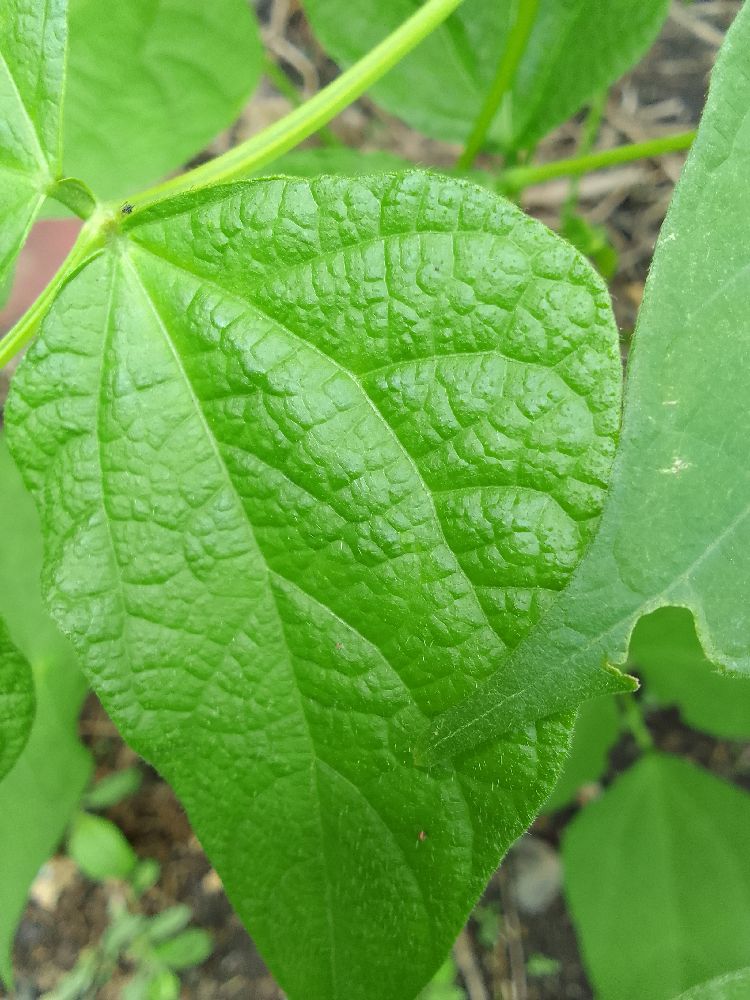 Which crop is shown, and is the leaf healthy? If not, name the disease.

common bean, healthy
